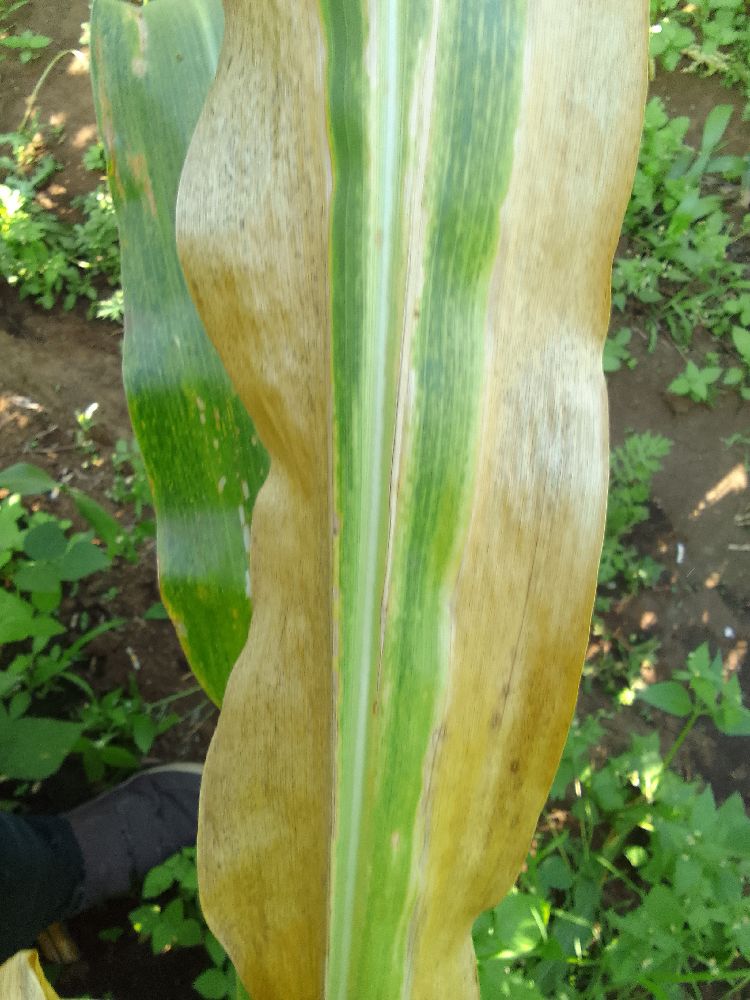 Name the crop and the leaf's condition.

maize, maize lethal necrosis
